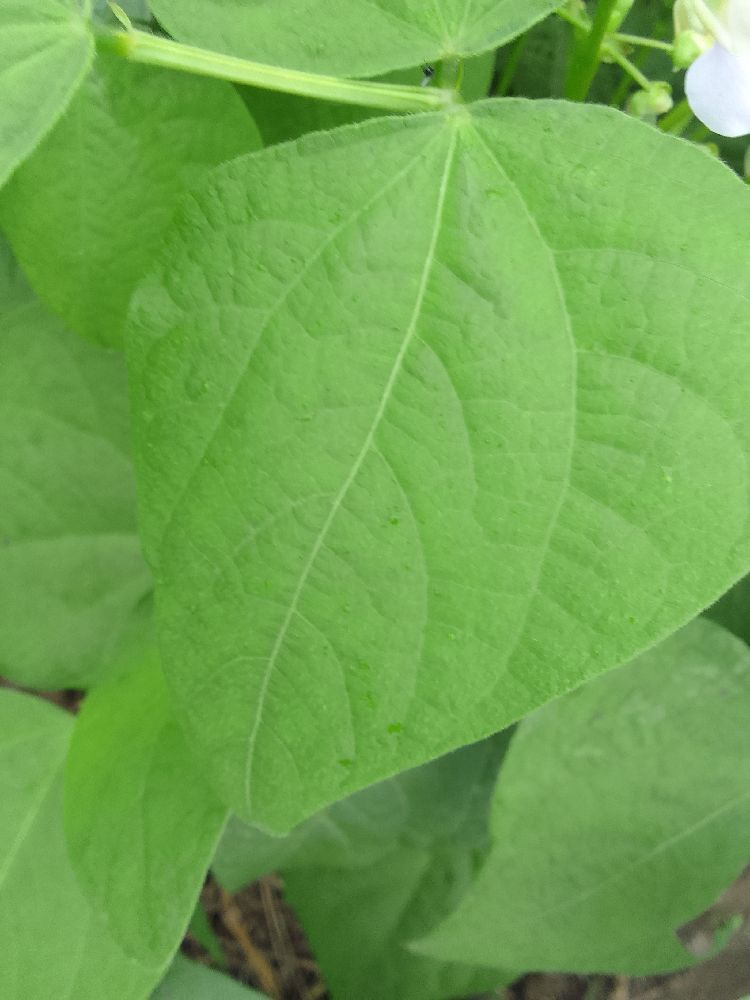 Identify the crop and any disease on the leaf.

common bean, healthy
